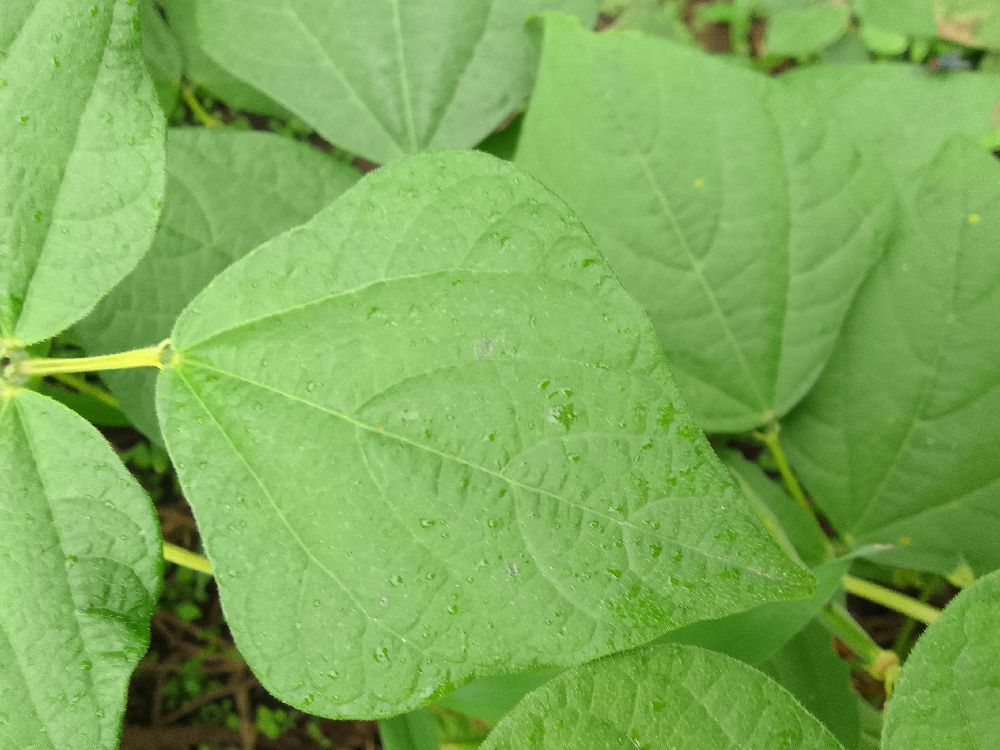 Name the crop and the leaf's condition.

common bean, healthy
